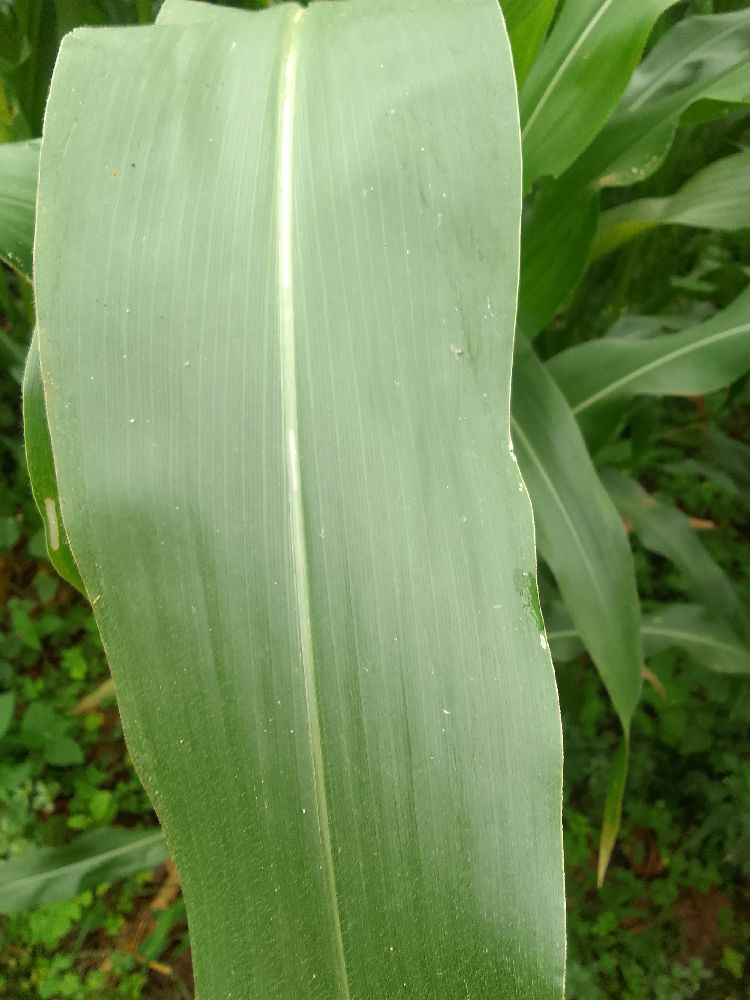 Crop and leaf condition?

maize, healthy
